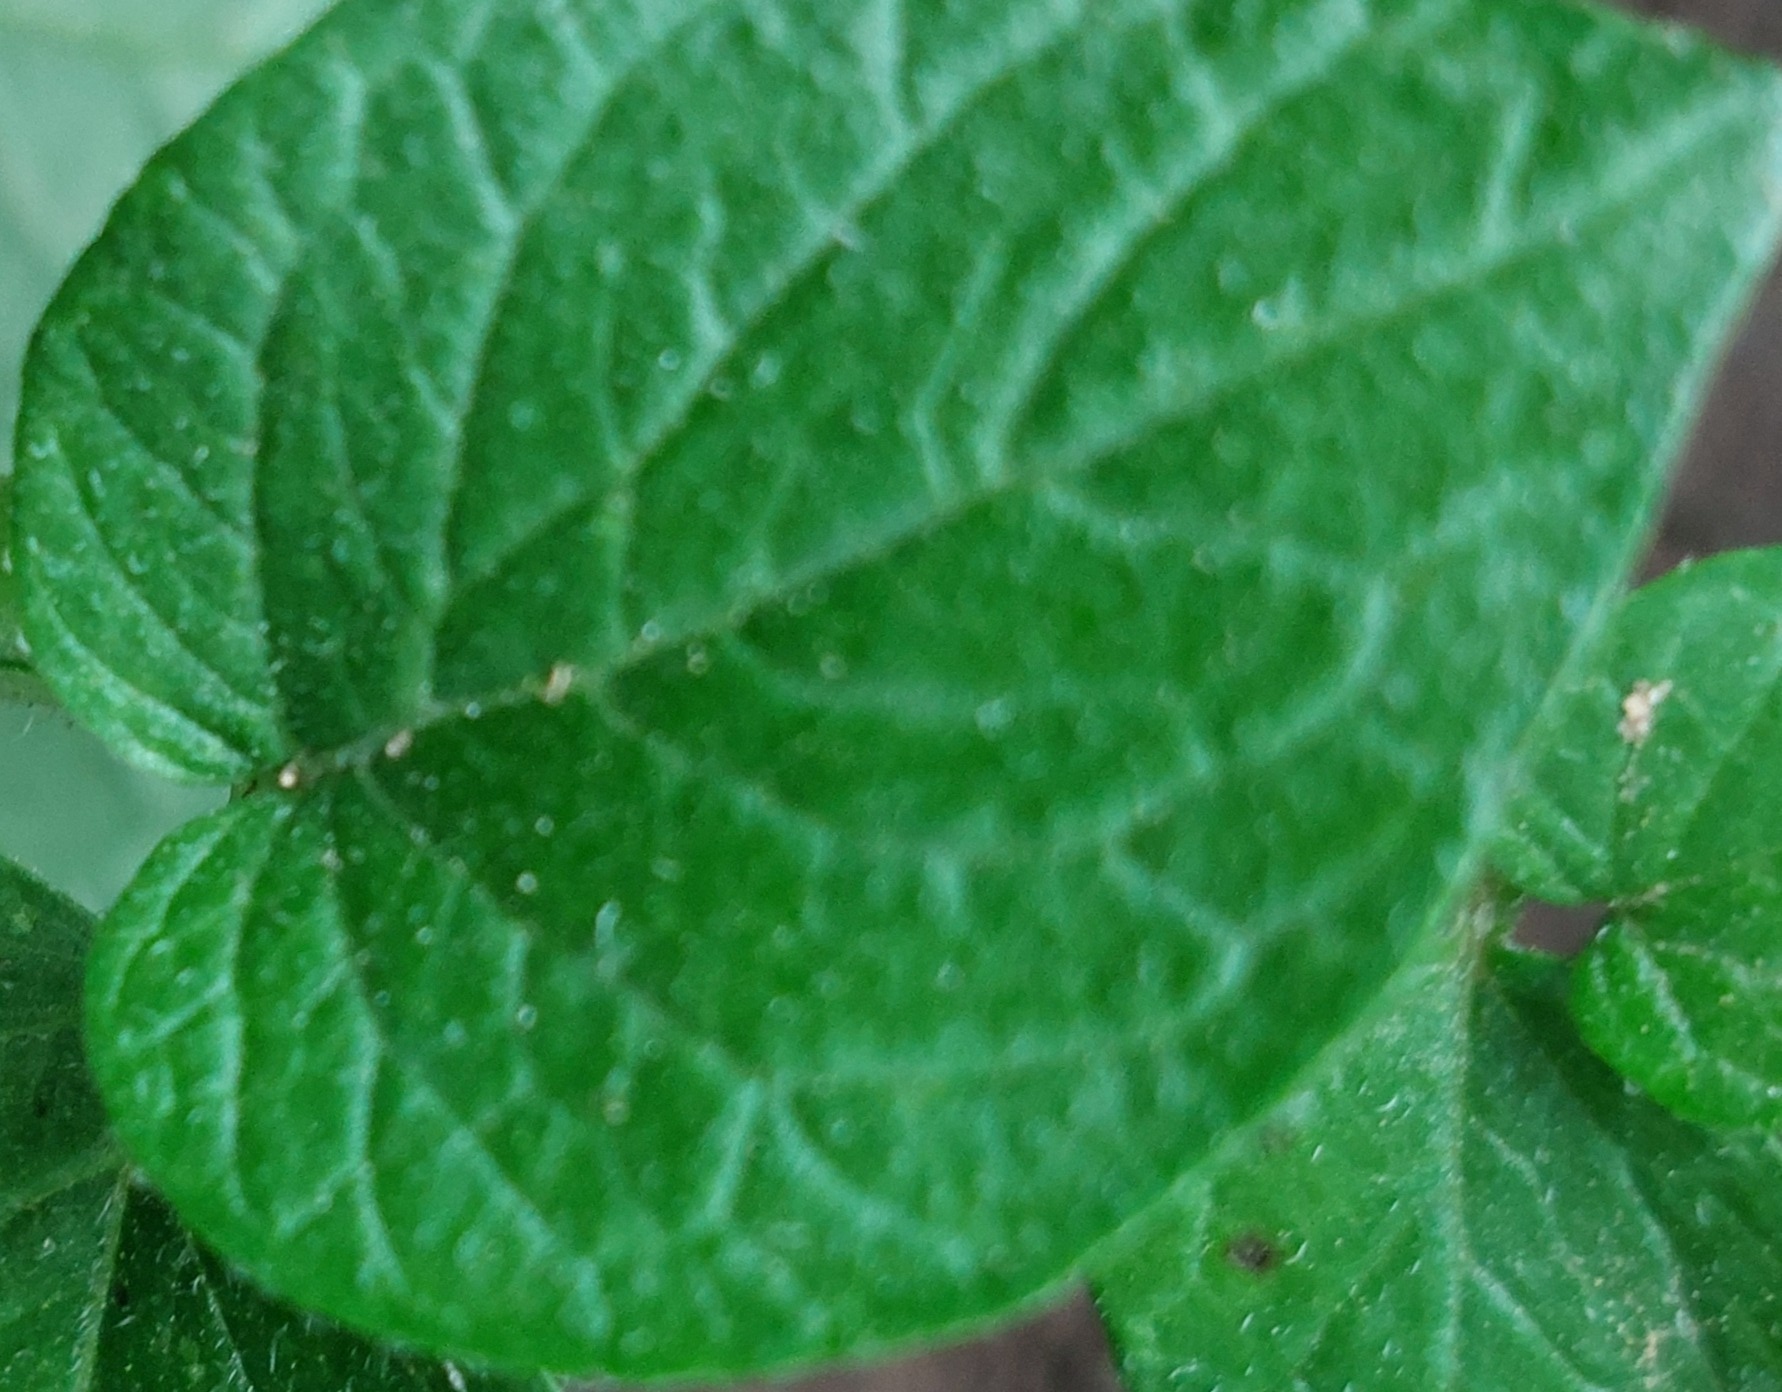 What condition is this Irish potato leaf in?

healthy
